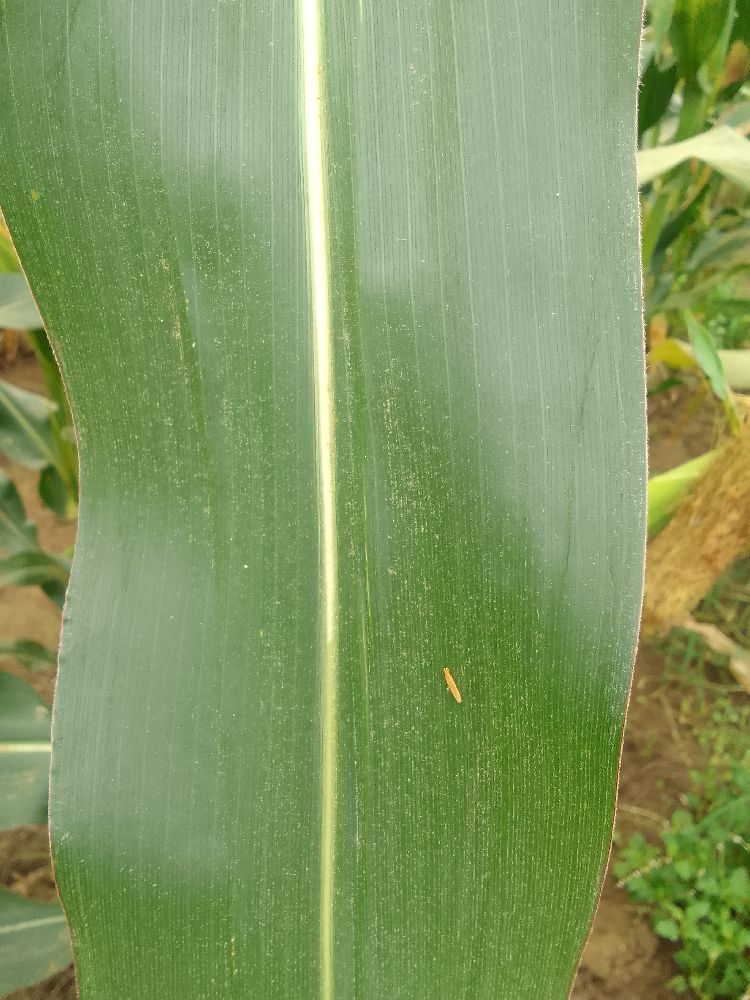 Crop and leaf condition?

maize, healthy
